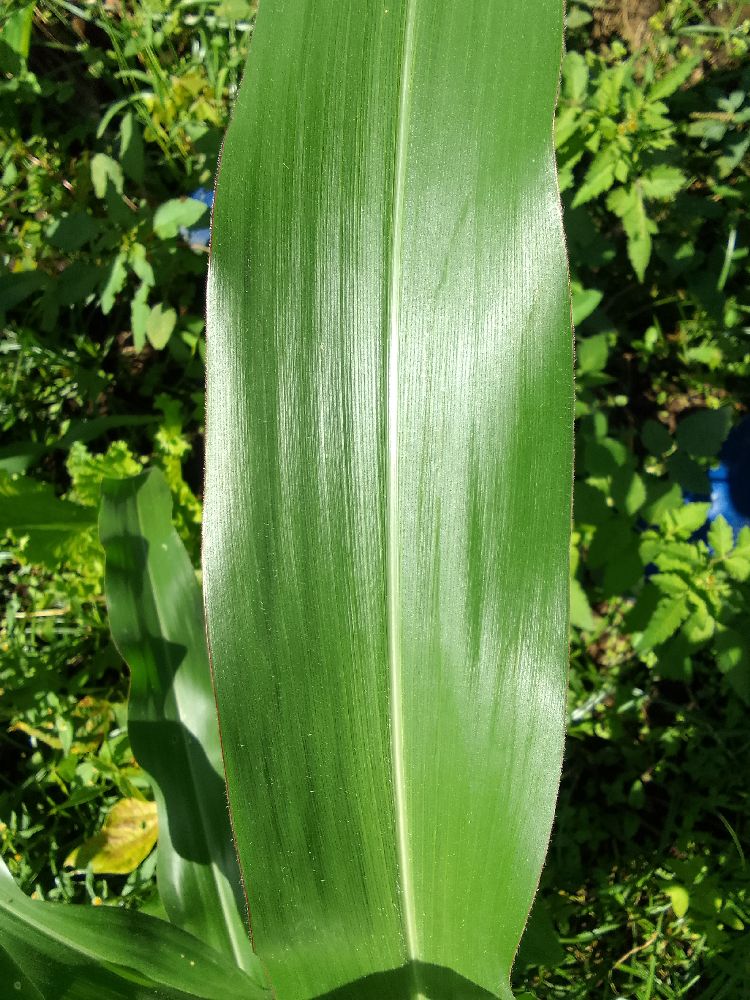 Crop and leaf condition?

maize, healthy
